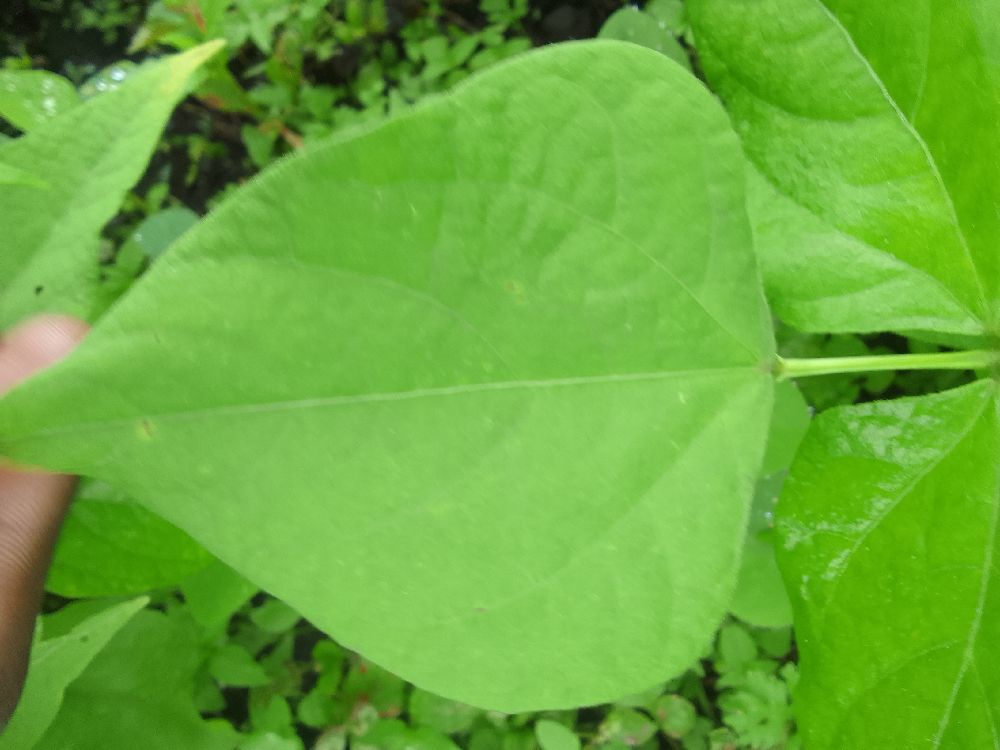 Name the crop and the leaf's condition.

common bean, healthy
